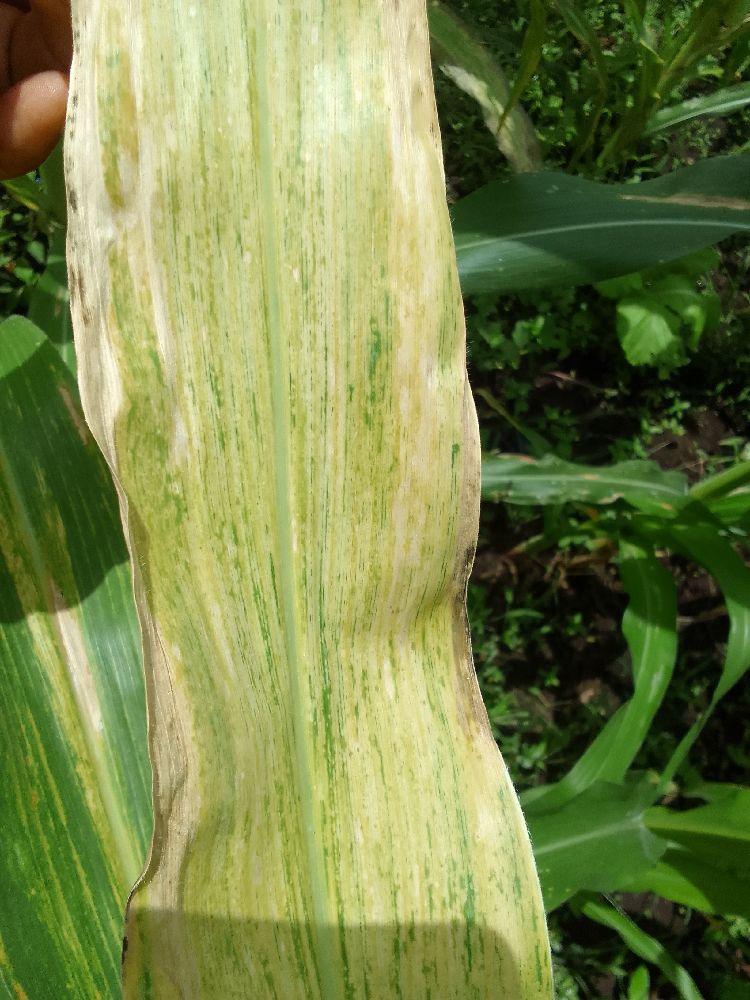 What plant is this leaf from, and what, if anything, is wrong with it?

maize, maize lethal necrosis
